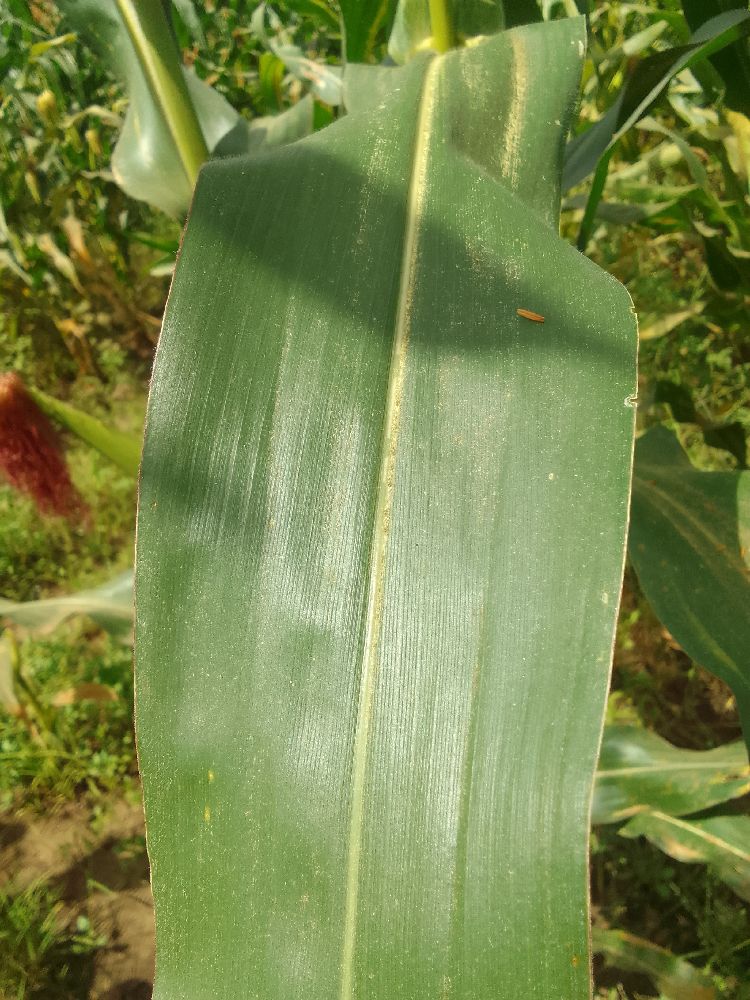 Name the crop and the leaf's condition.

maize, healthy
